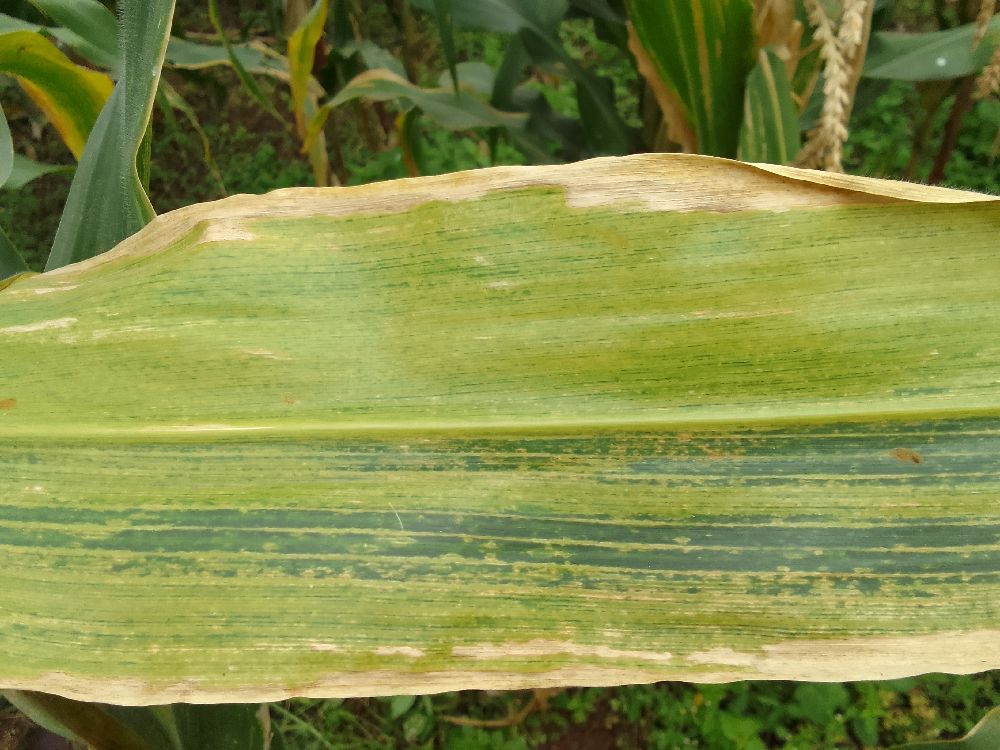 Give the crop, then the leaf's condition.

maize, maize lethal necrosis
